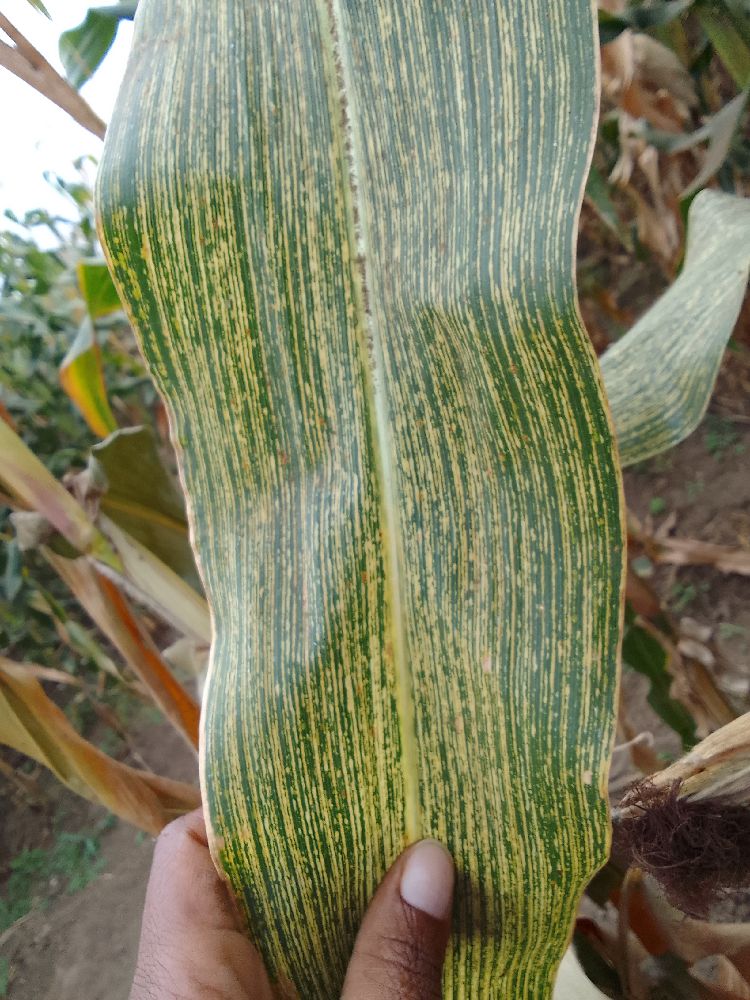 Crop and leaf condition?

maize, maize streak virus
